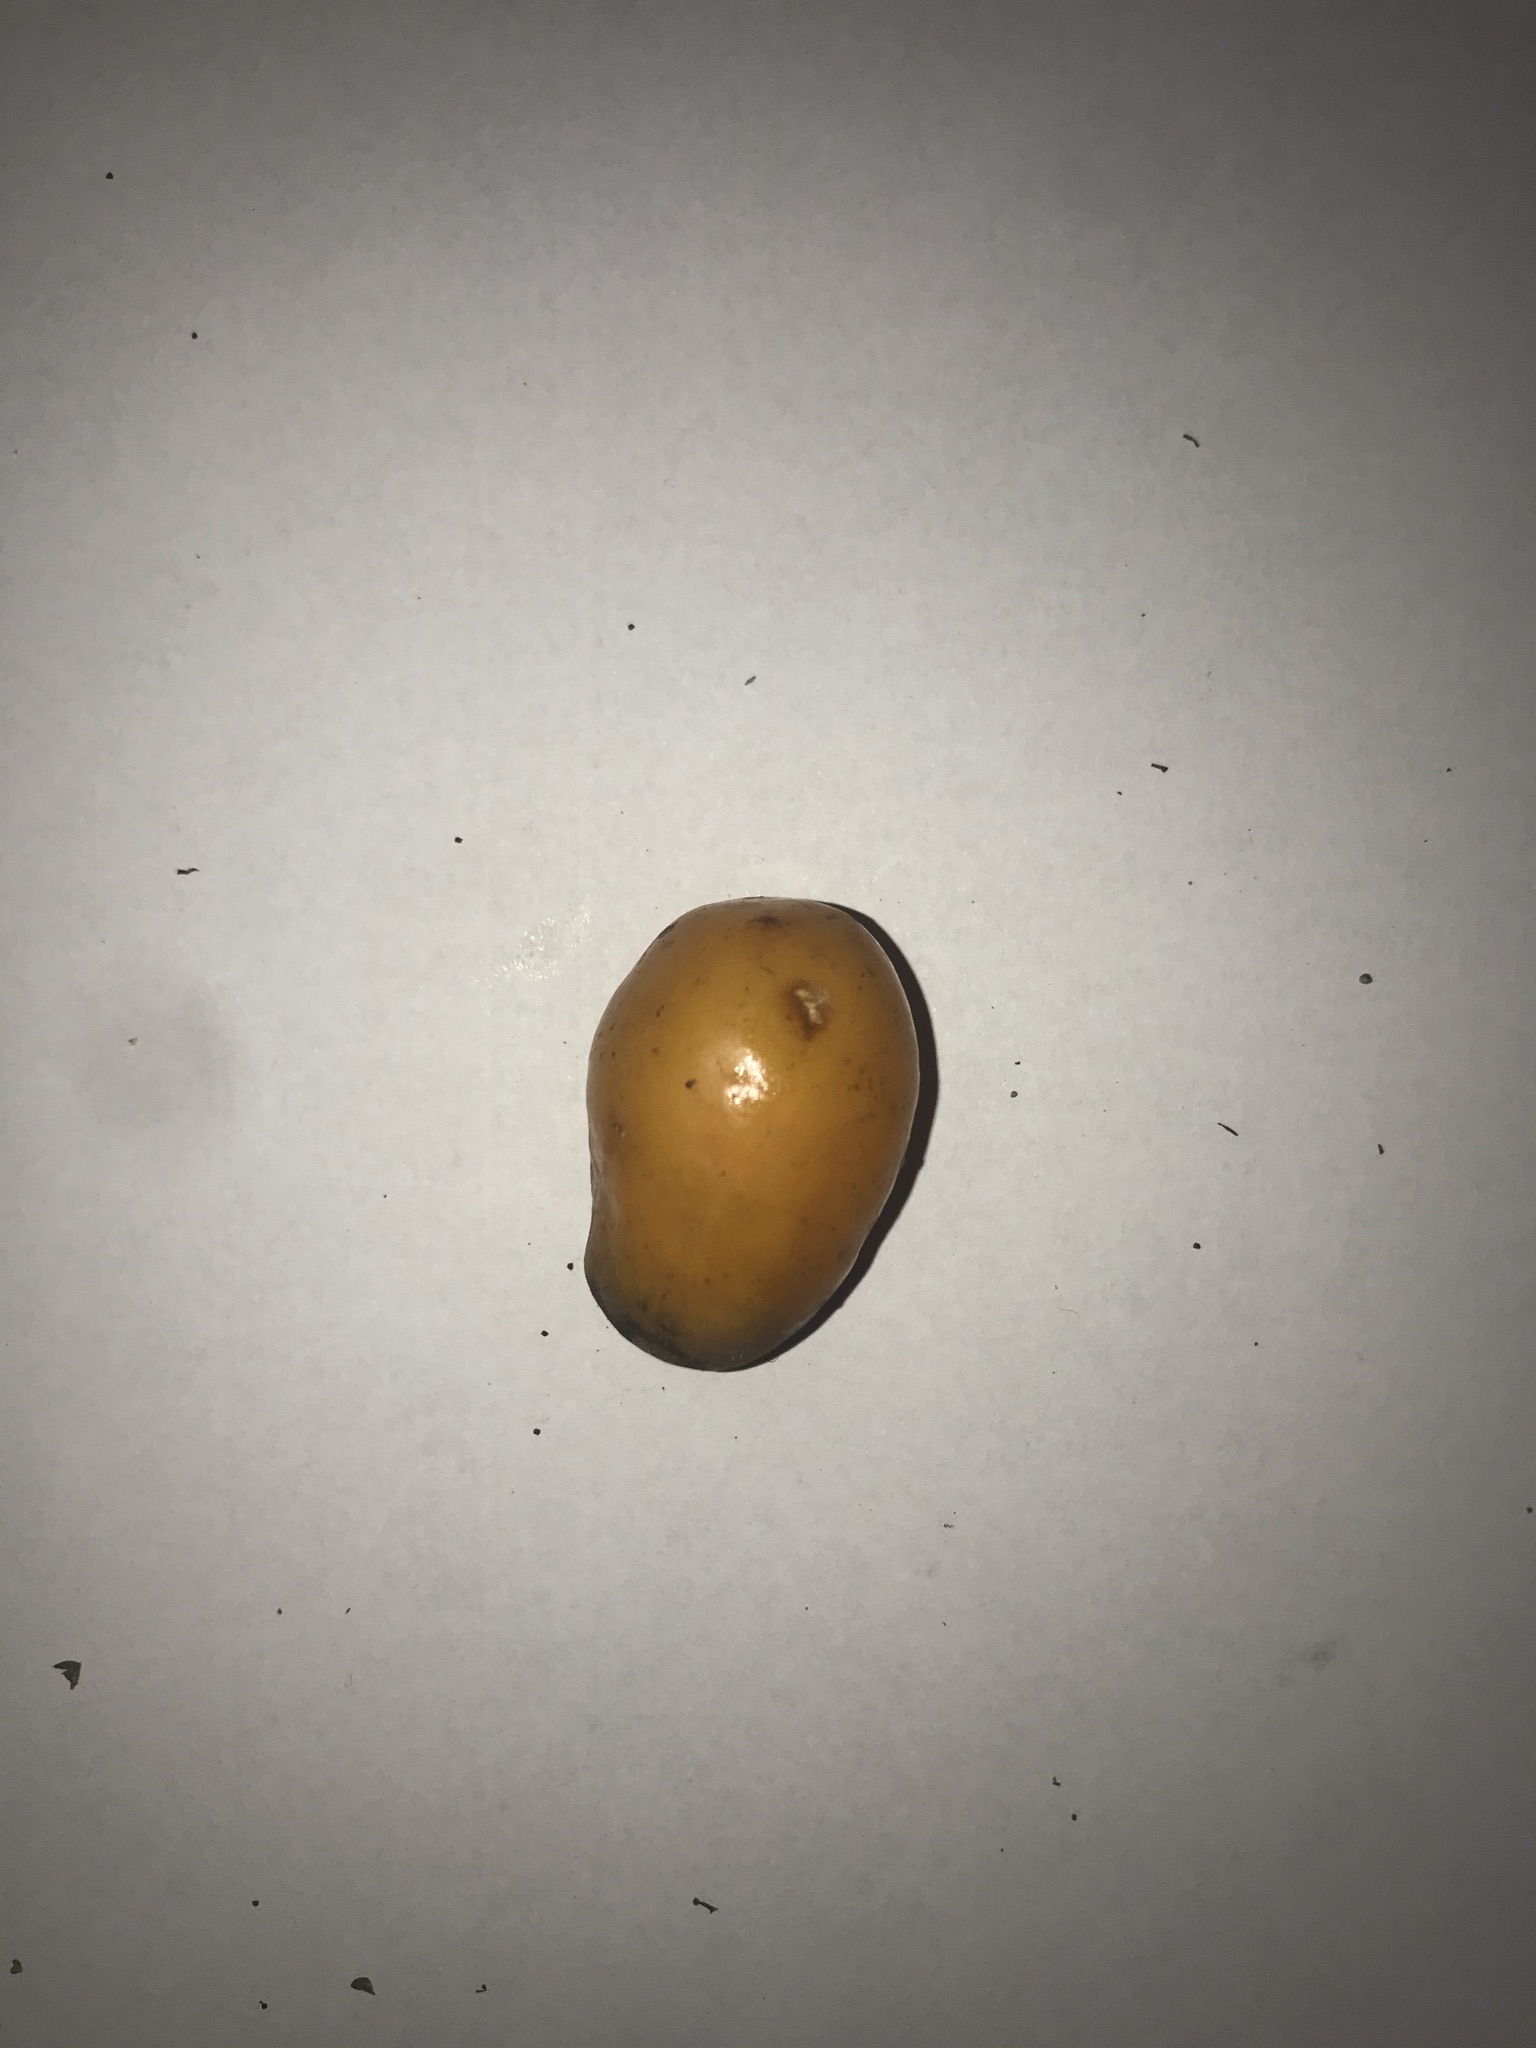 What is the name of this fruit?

siriguela
